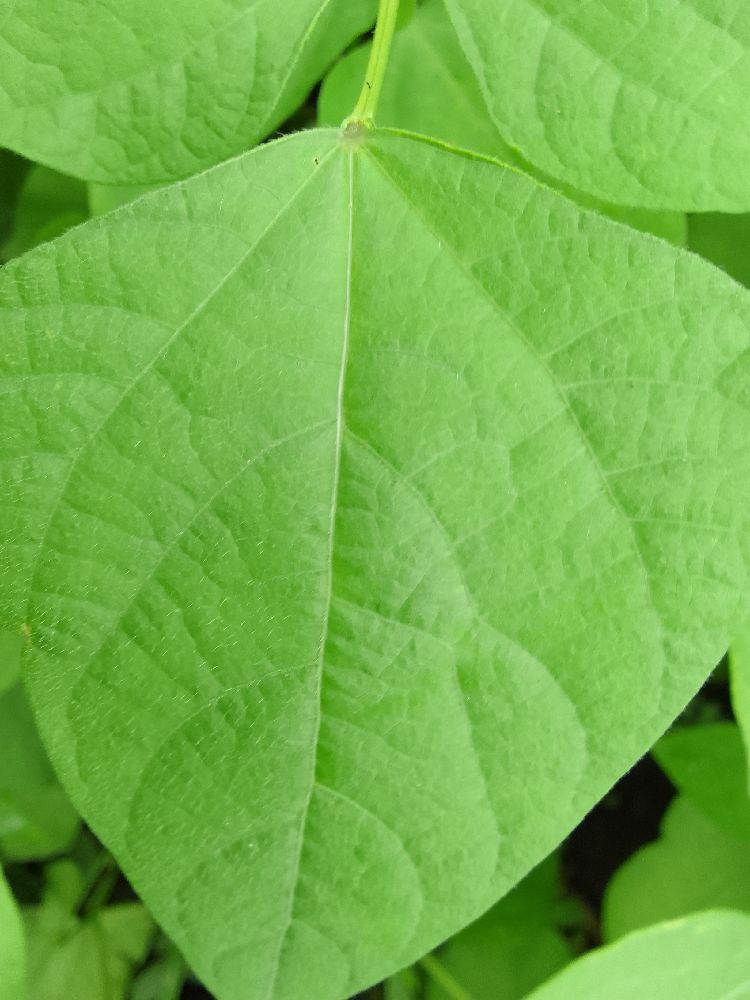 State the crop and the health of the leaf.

common bean, healthy
